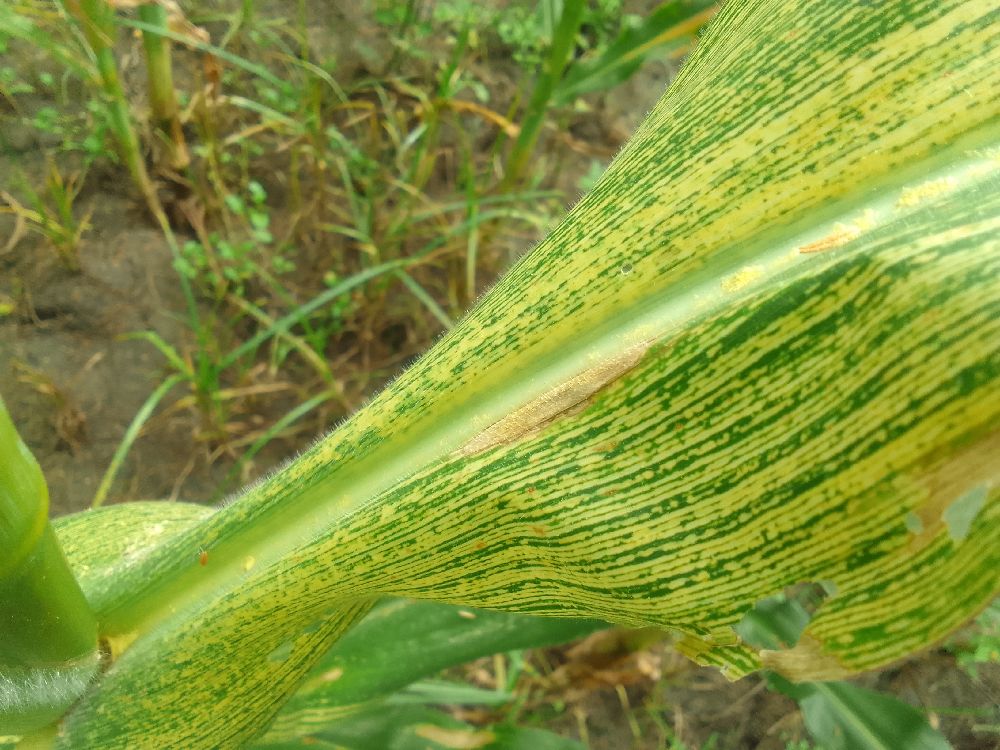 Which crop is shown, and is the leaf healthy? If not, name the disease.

maize, maize streak virus
